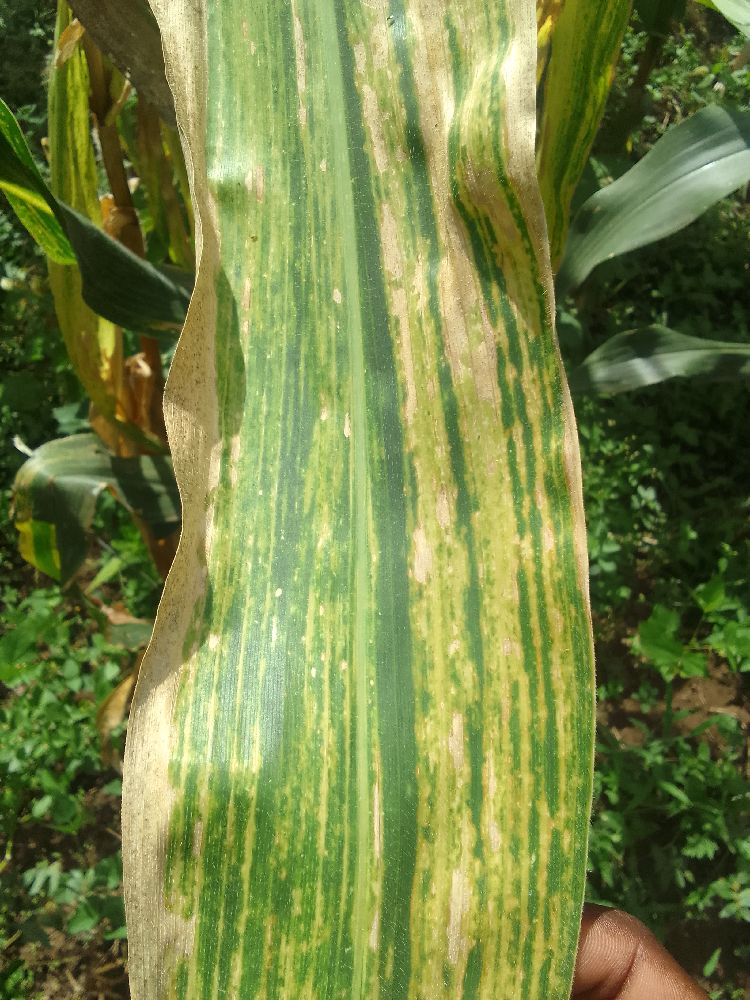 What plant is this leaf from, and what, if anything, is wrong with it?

maize, maize lethal necrosis
